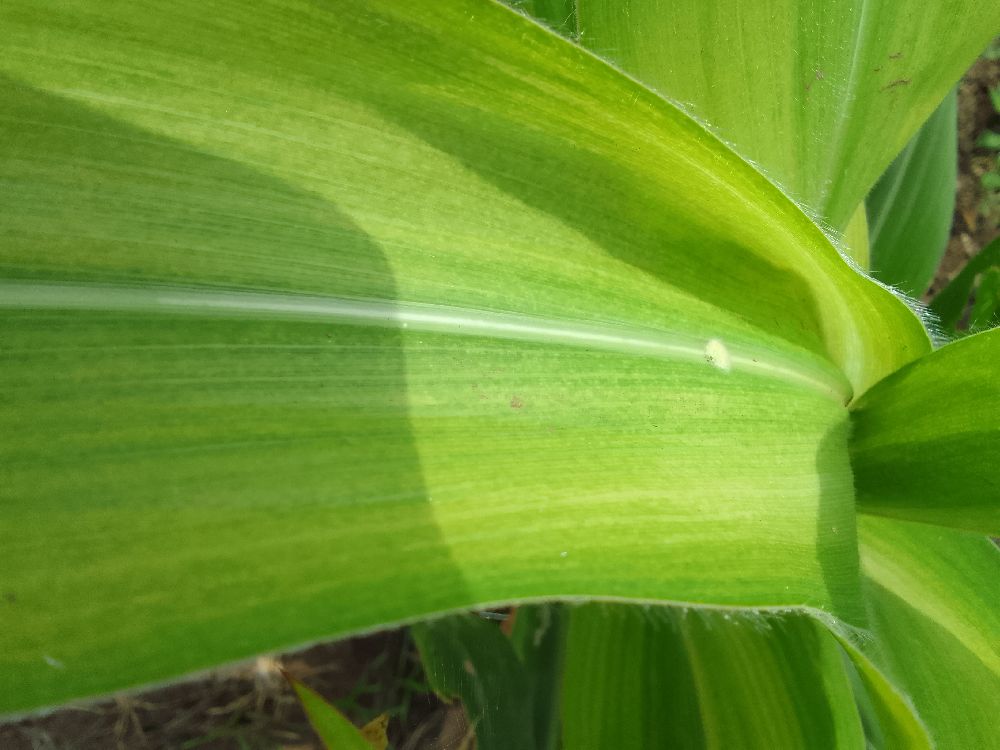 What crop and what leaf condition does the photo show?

maize, maize lethal necrosis
